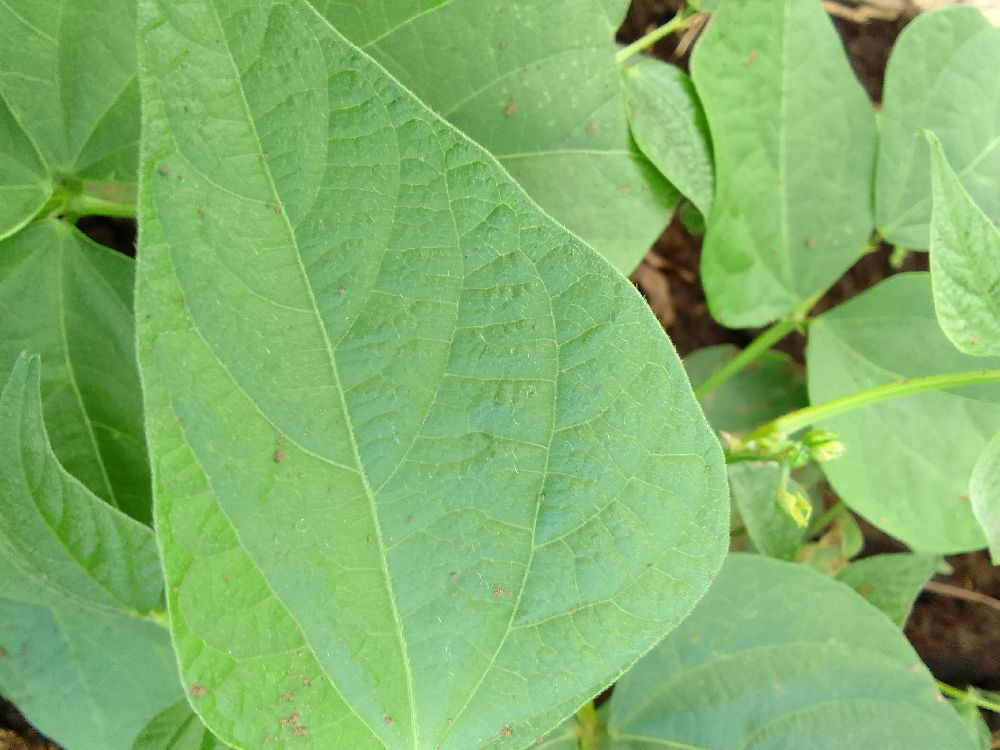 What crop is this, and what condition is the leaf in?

common bean, healthy
